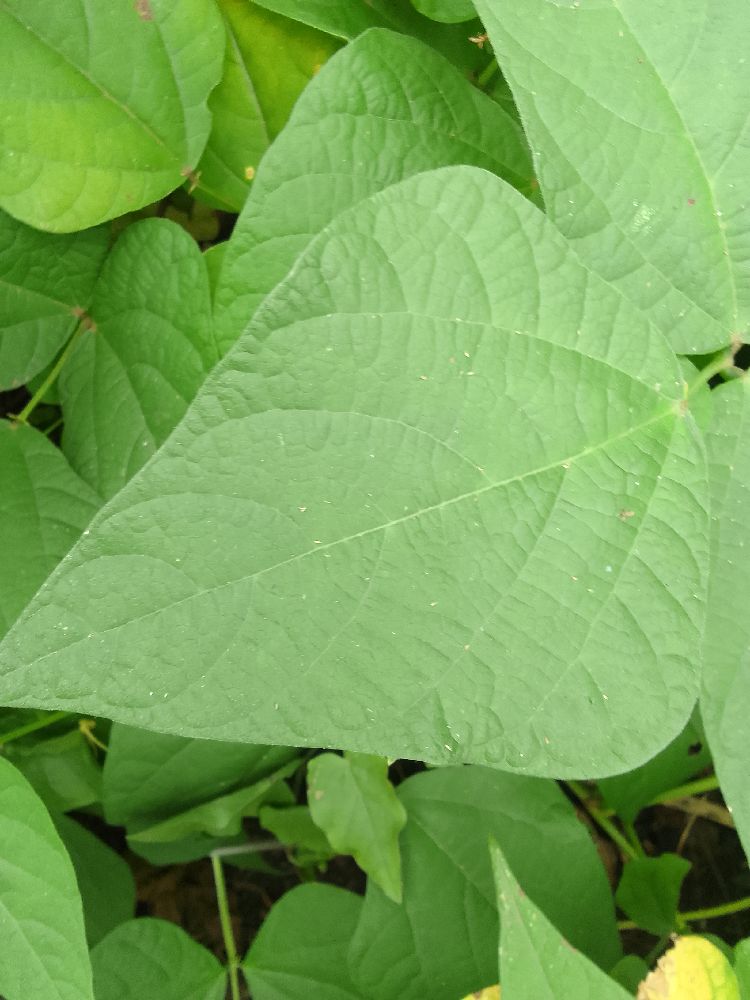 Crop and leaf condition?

common bean, healthy
